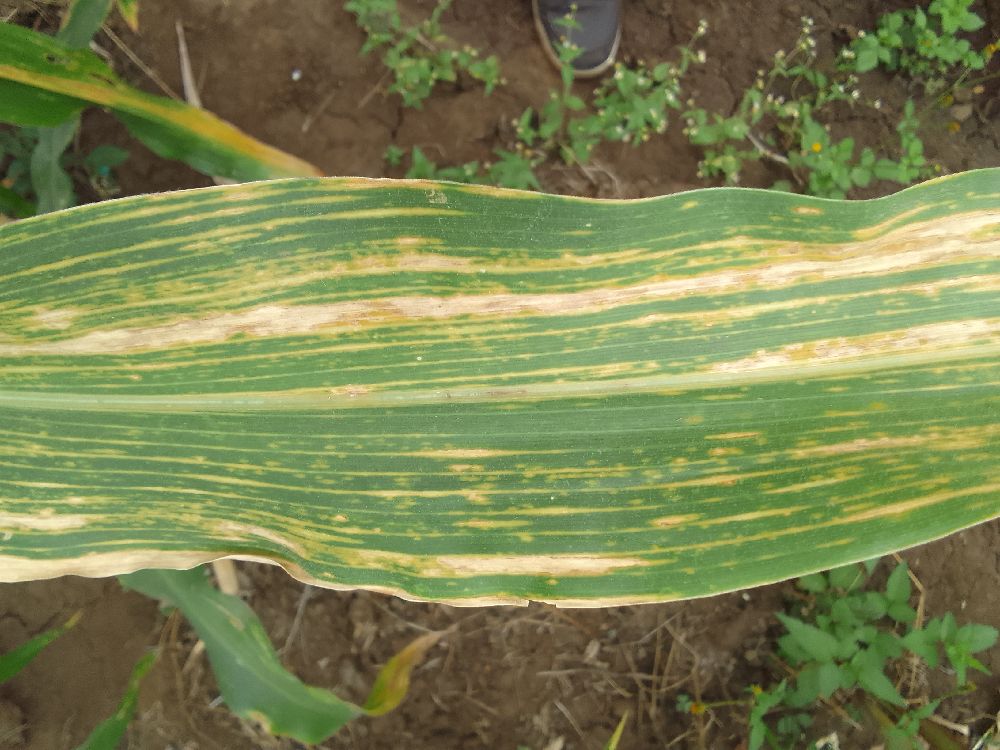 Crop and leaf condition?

maize, maize lethal necrosis
